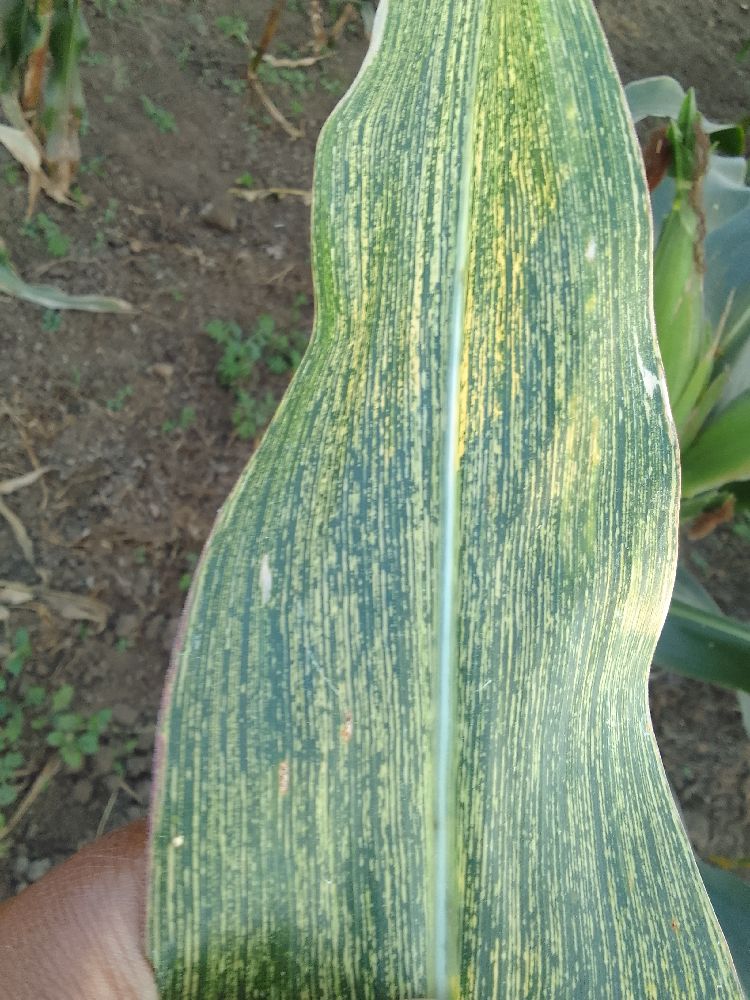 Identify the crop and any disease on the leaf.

maize, maize streak virus
